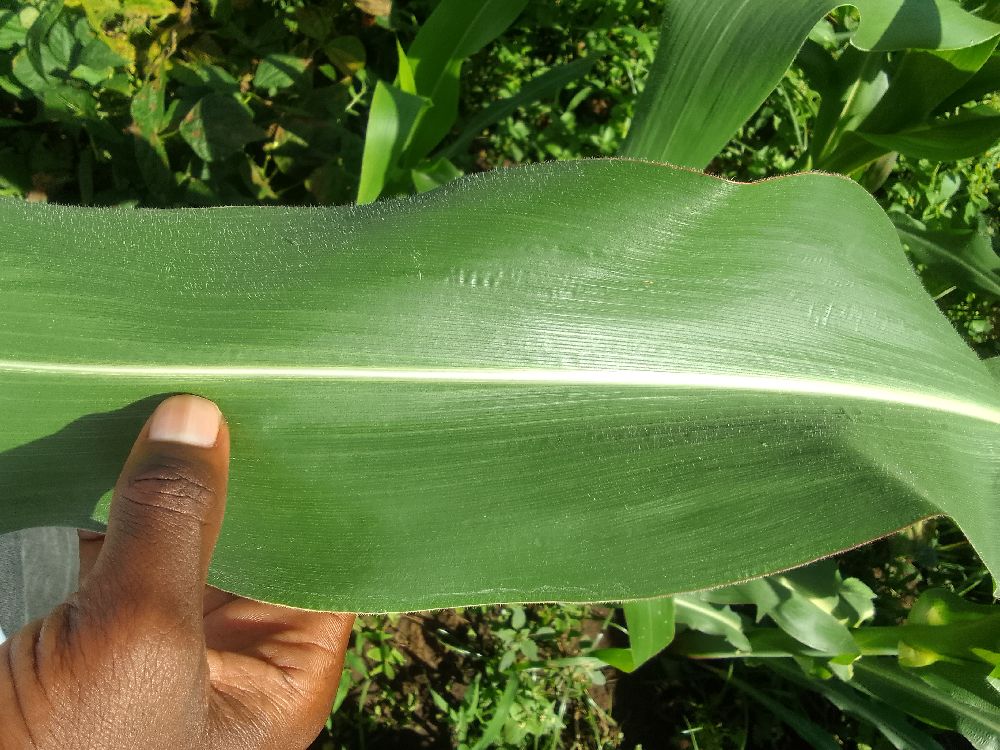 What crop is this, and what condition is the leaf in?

maize, healthy
